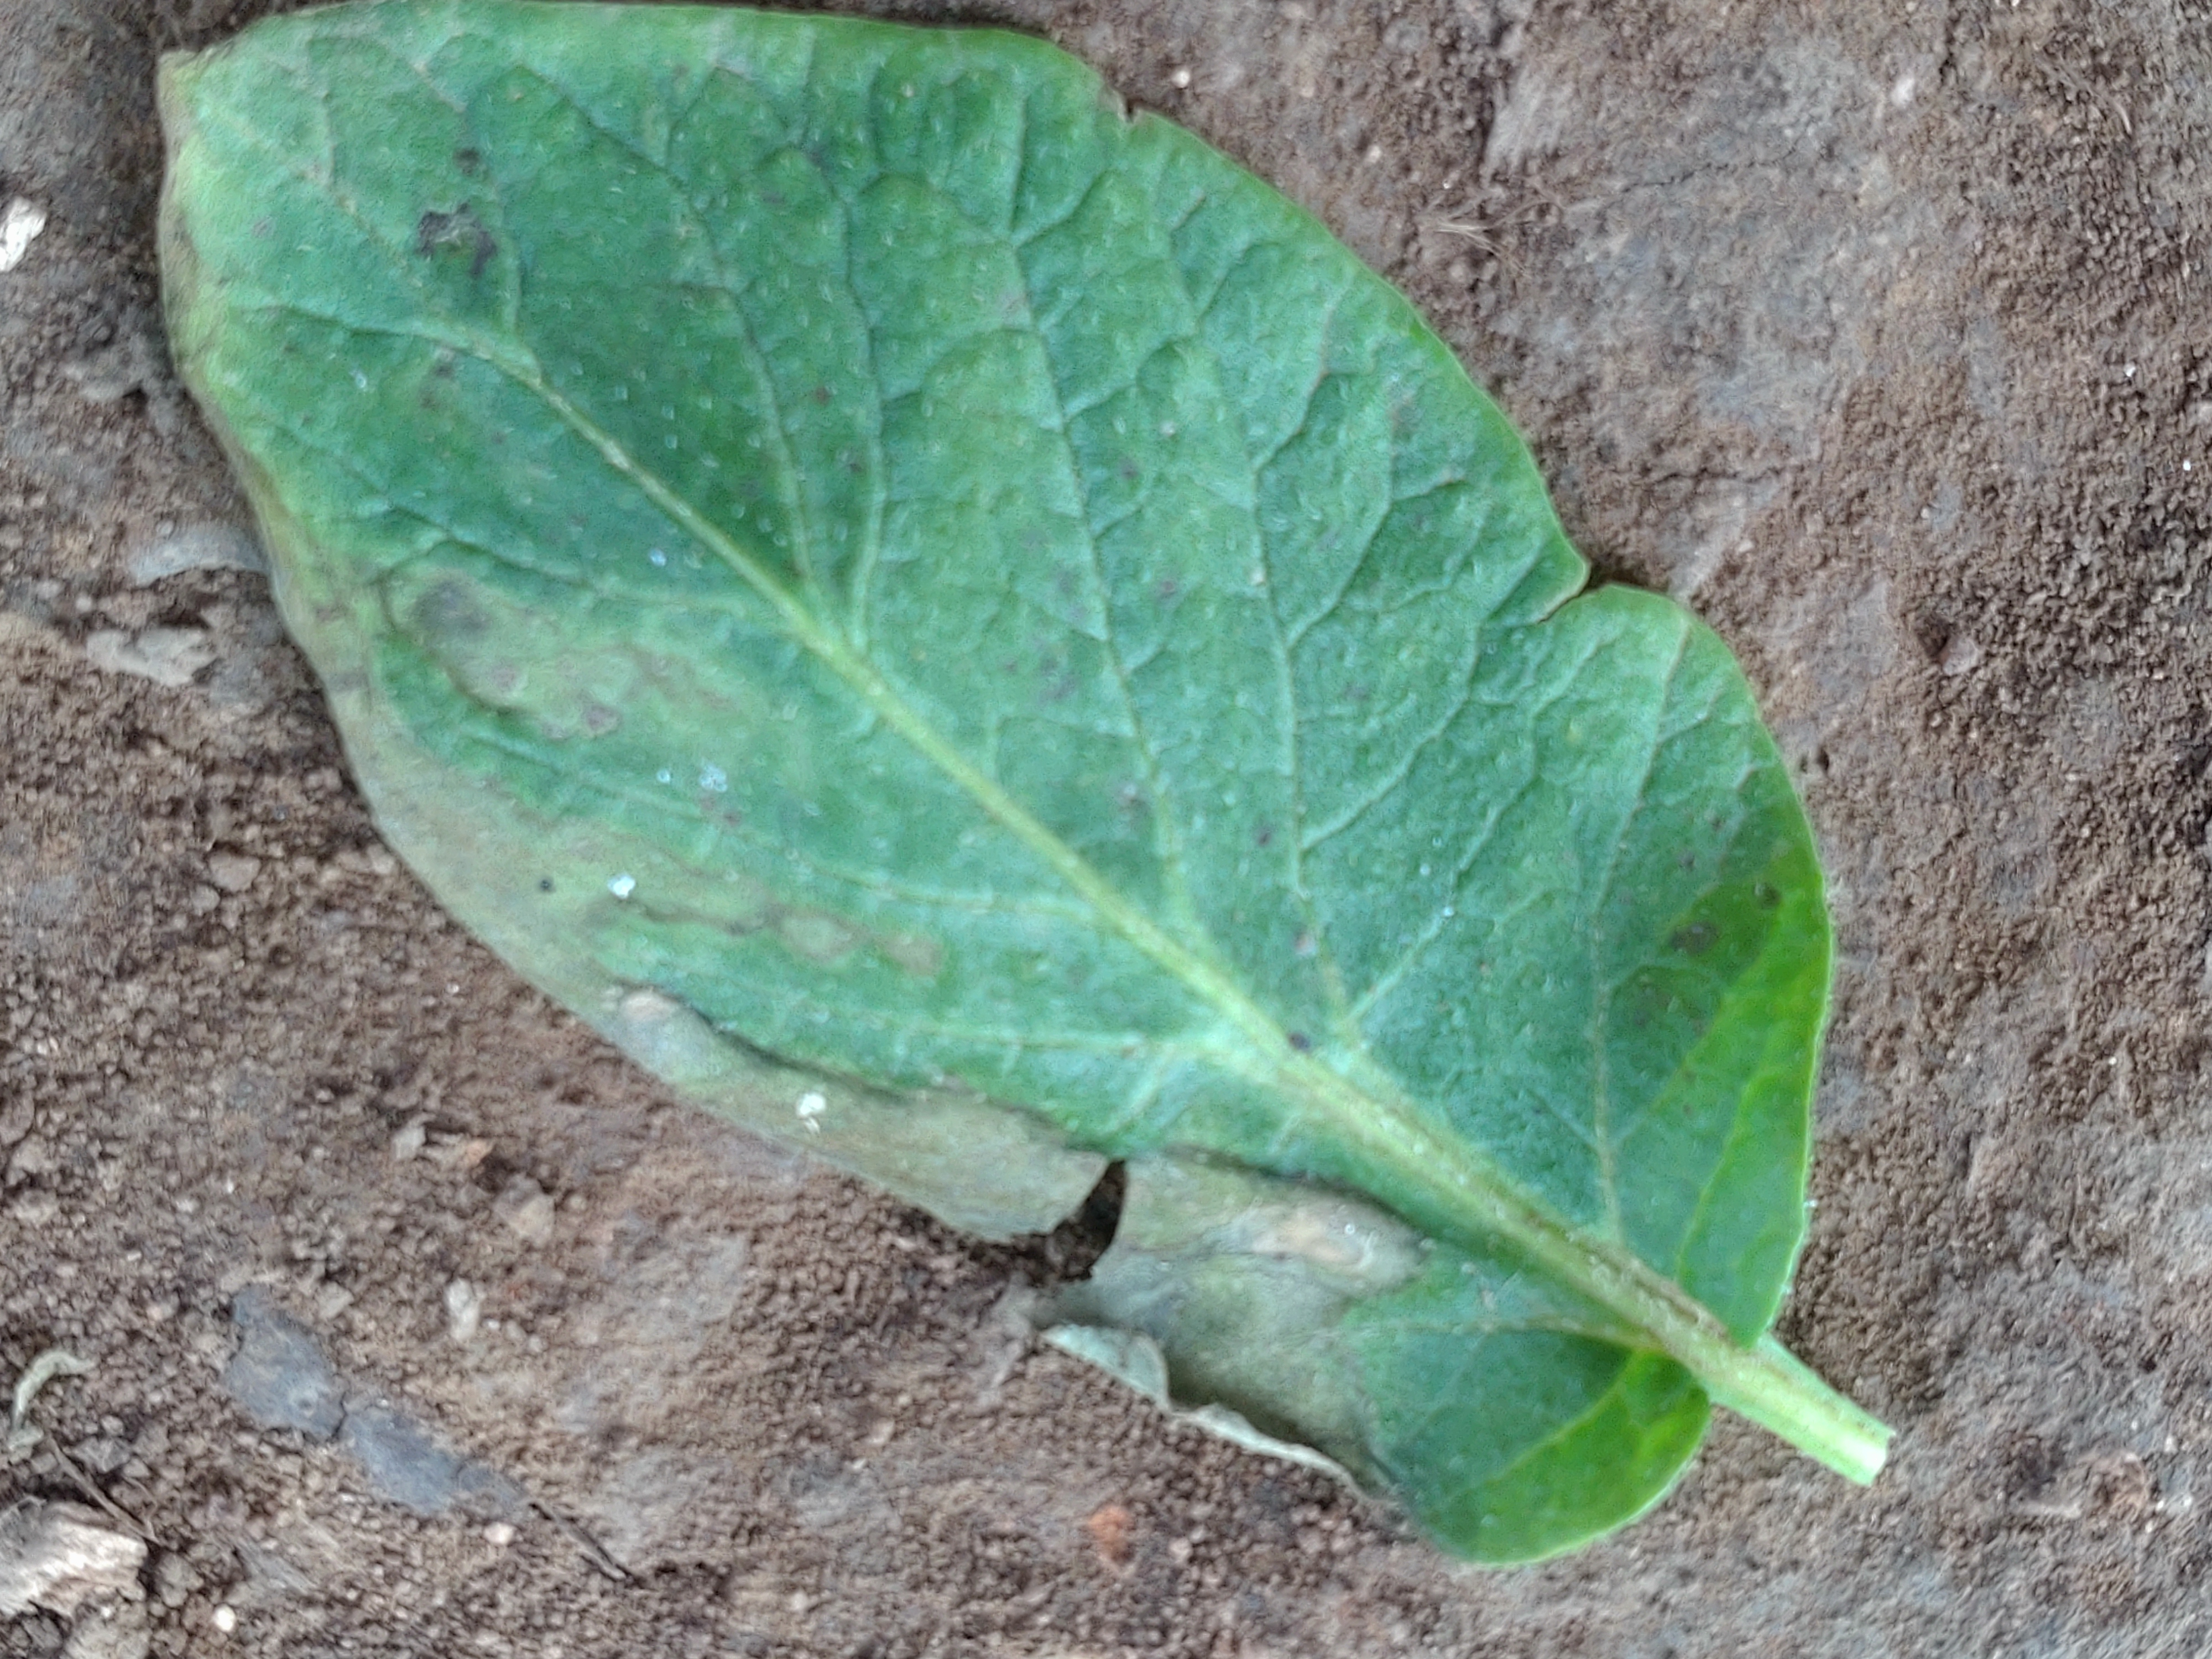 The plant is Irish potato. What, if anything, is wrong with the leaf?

early blight
